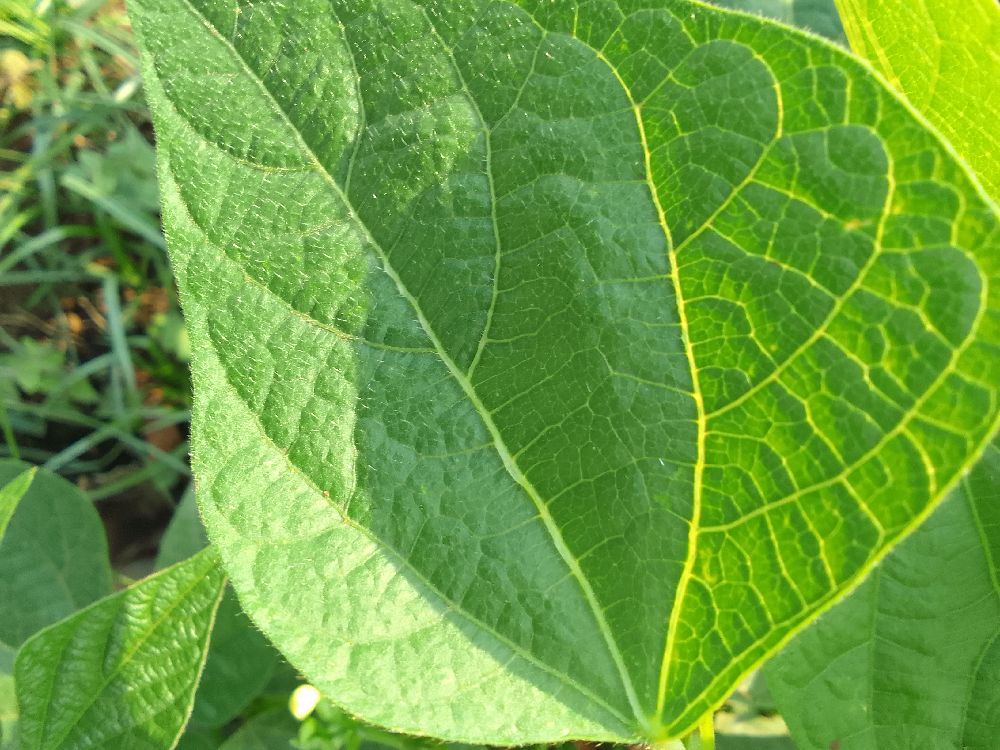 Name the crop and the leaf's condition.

common bean, healthy
